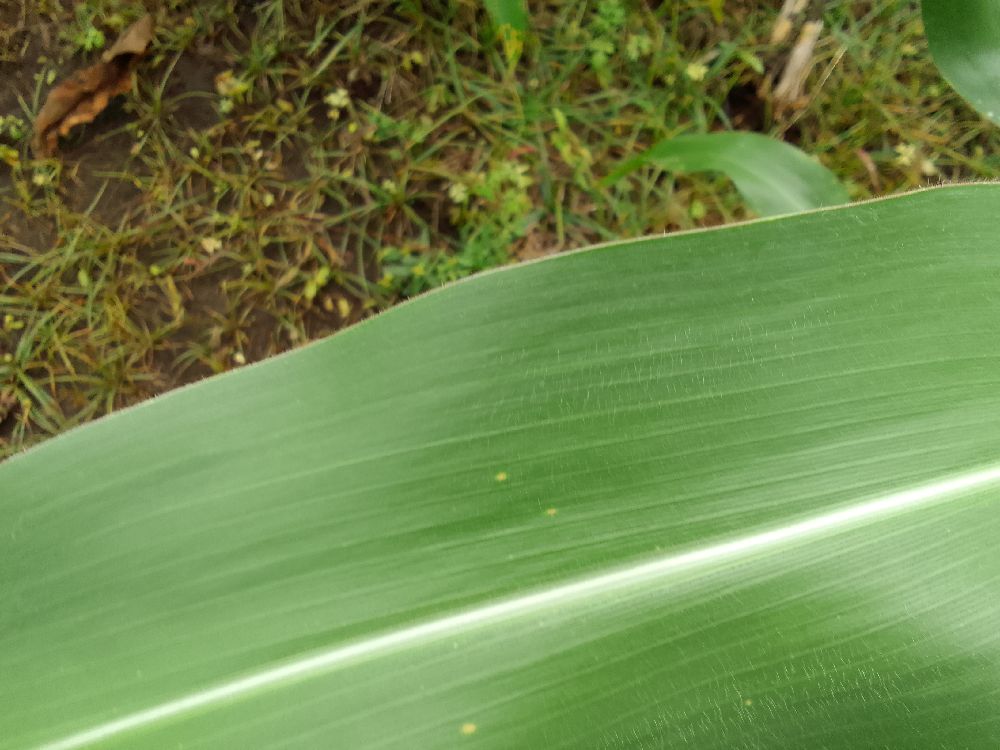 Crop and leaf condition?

maize, healthy
